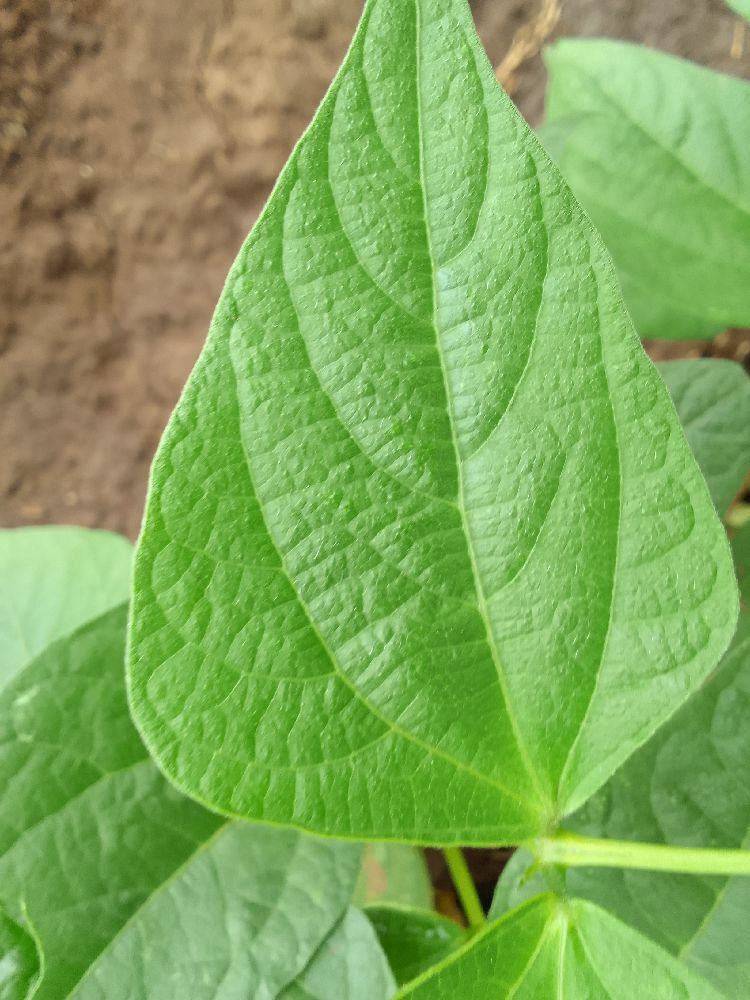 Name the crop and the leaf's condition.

common bean, healthy
